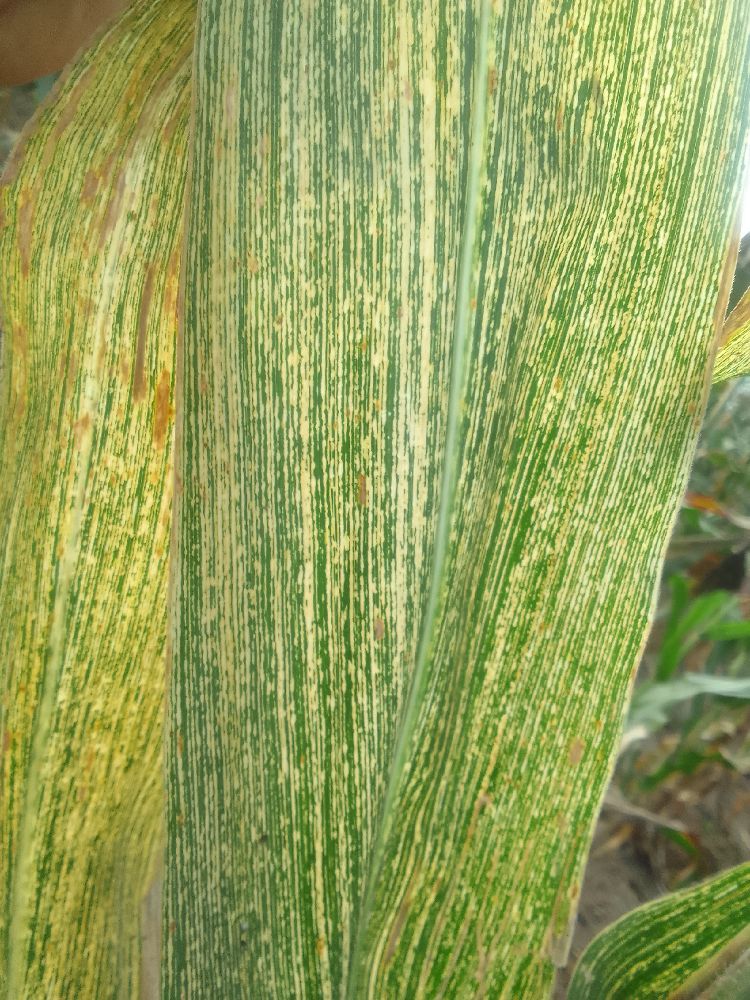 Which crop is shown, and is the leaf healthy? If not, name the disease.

maize, maize streak virus
